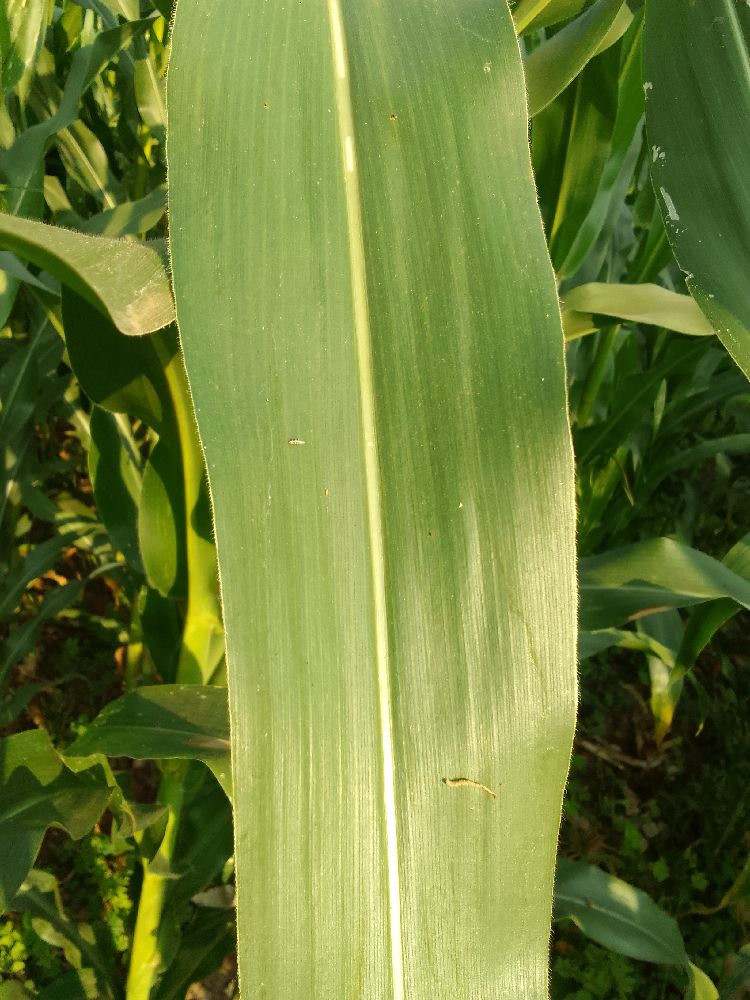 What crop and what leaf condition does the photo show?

maize, healthy
